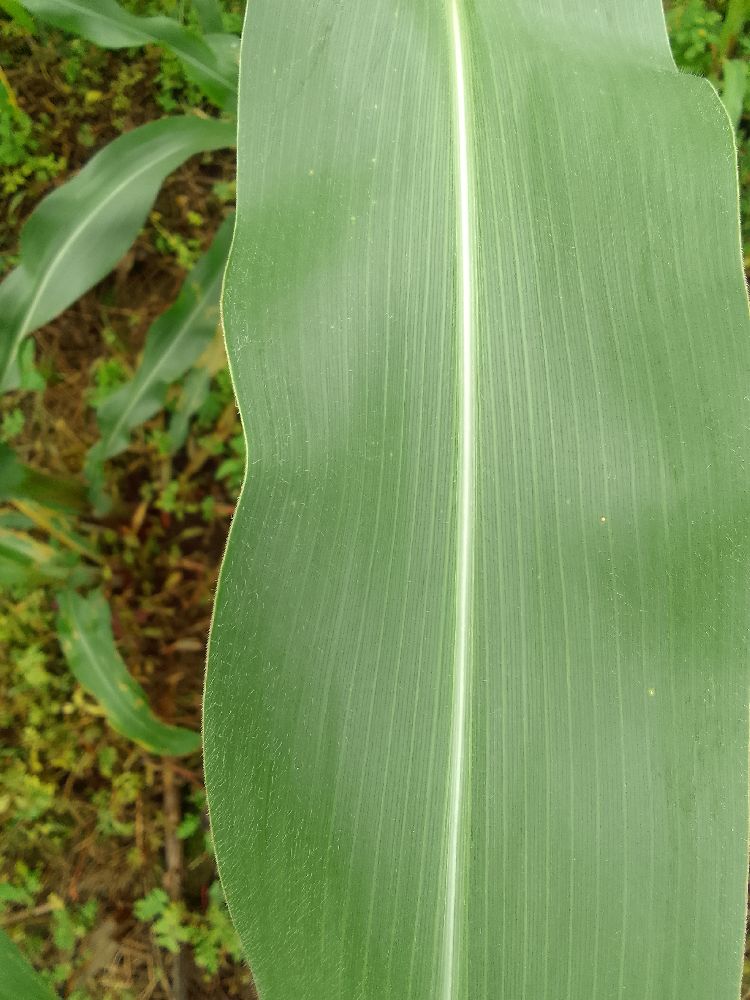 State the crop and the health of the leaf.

maize, healthy
